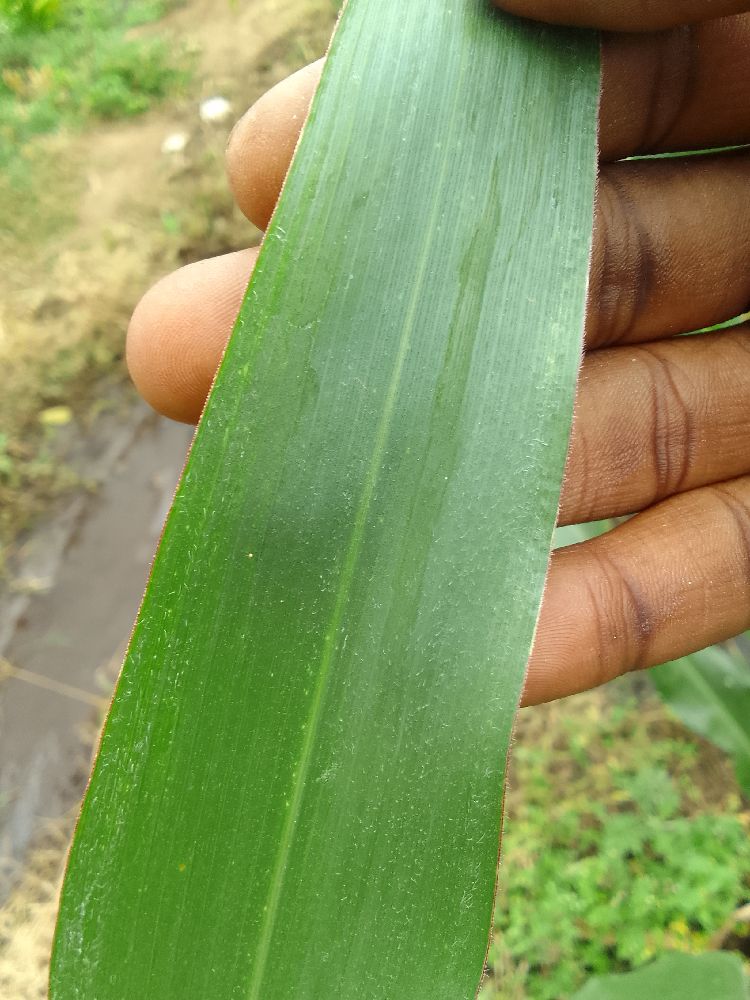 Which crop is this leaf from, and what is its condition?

maize, healthy
